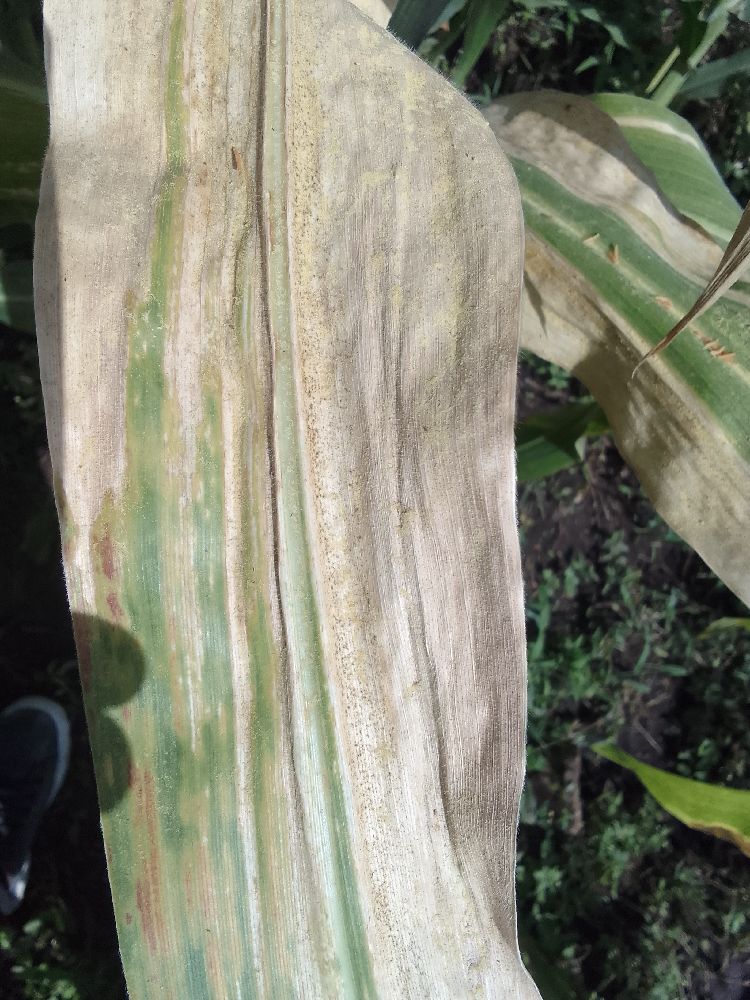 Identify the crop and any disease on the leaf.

maize, maize lethal necrosis
